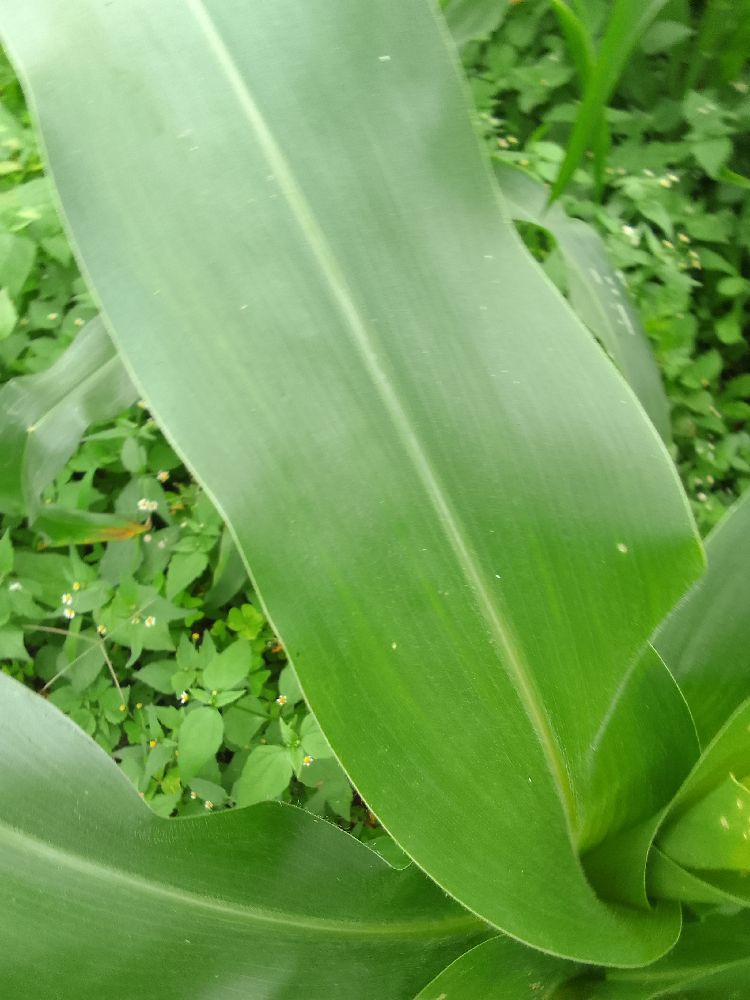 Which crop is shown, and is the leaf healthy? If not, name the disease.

maize, healthy
